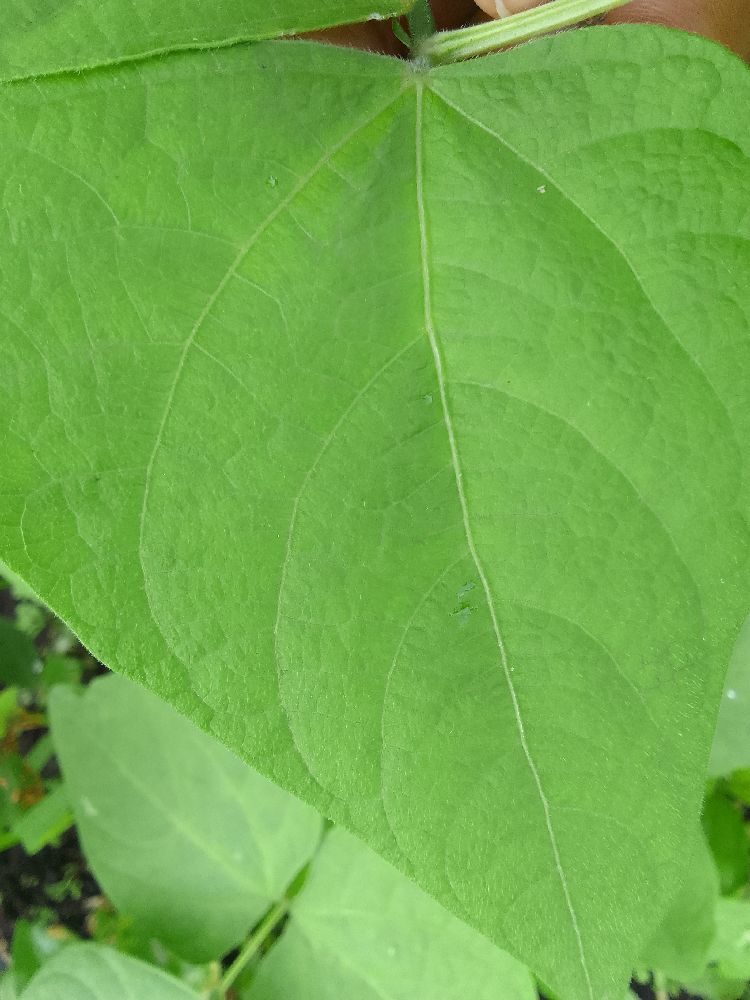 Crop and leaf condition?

common bean, healthy
